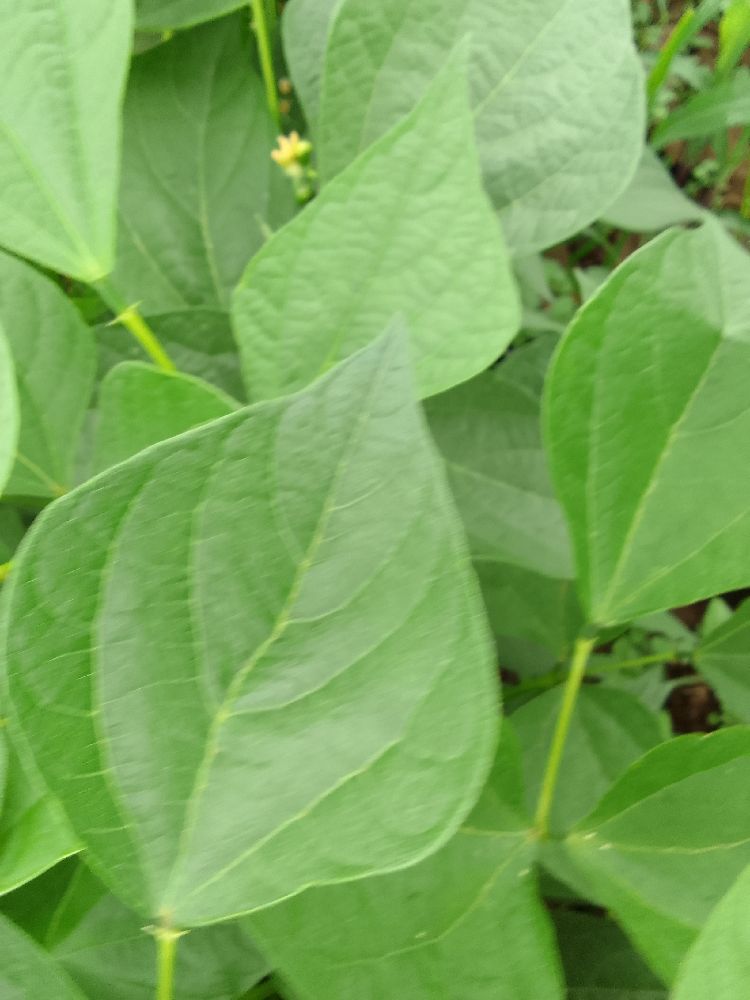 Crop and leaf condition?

common bean, healthy
